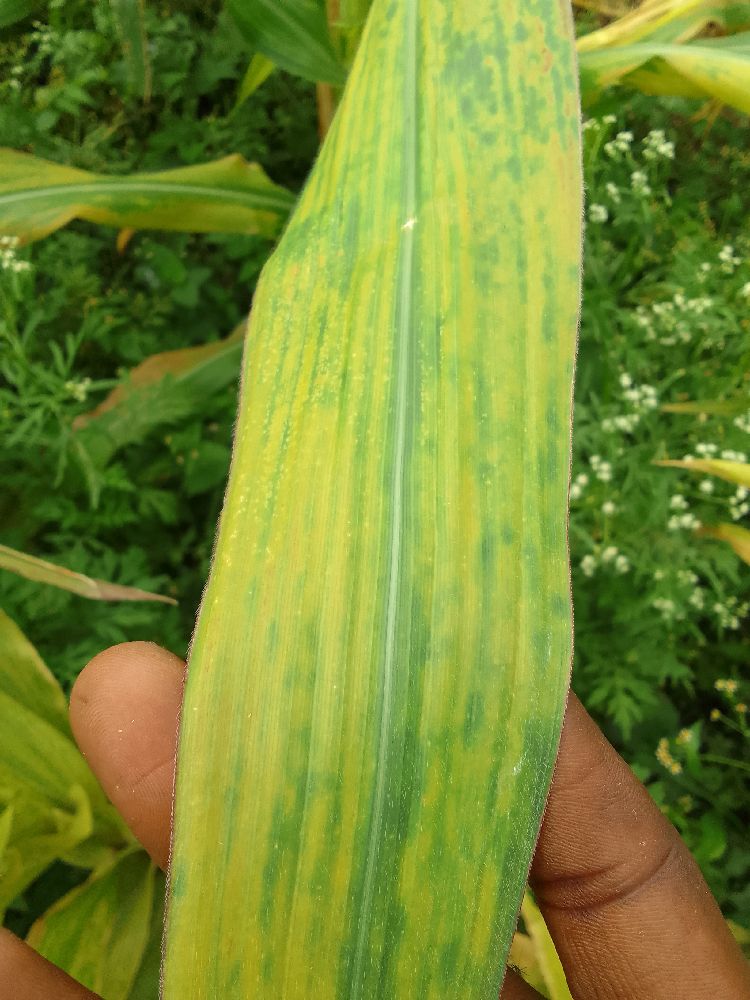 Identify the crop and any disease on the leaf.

maize, maize lethal necrosis
